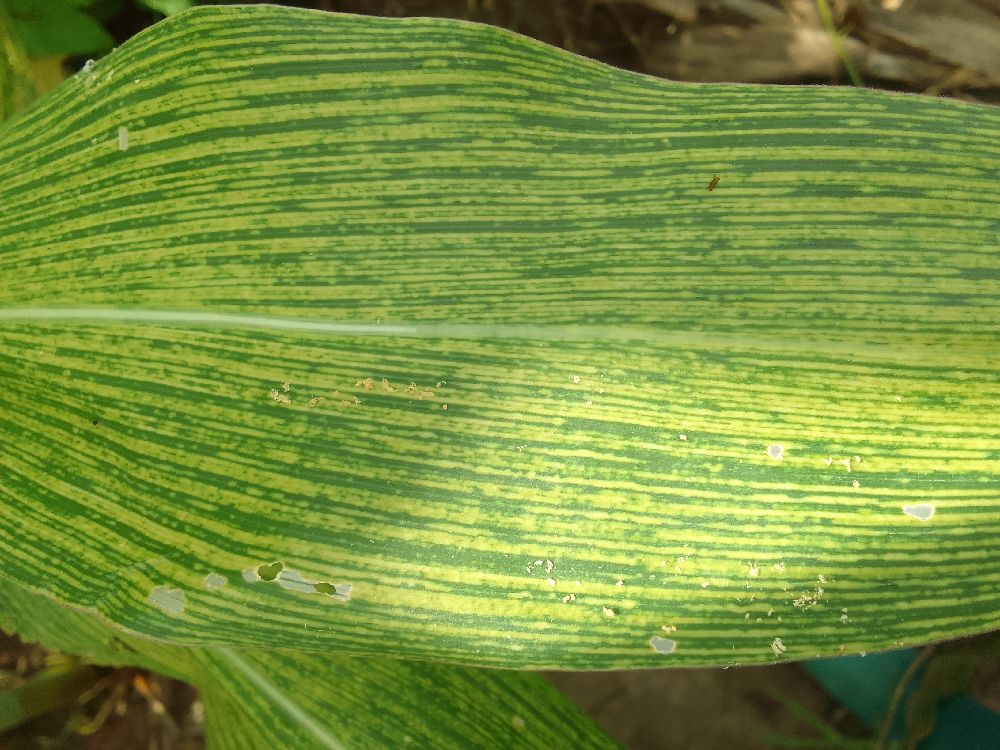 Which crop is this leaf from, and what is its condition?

maize, maize streak virus
